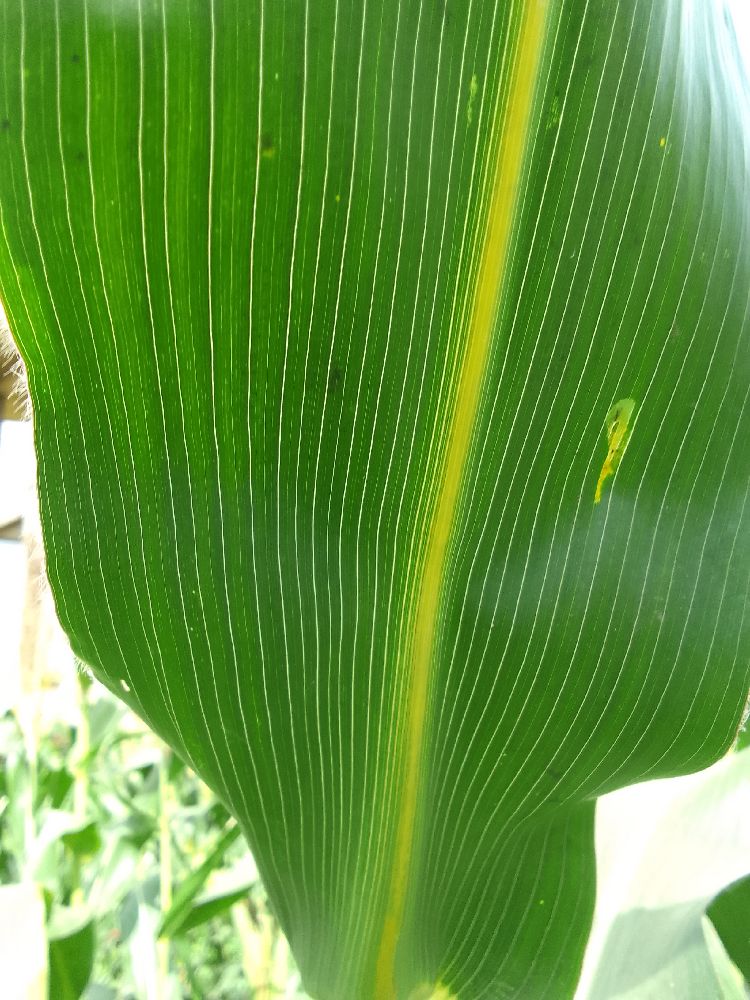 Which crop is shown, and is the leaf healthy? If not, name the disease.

maize, healthy
